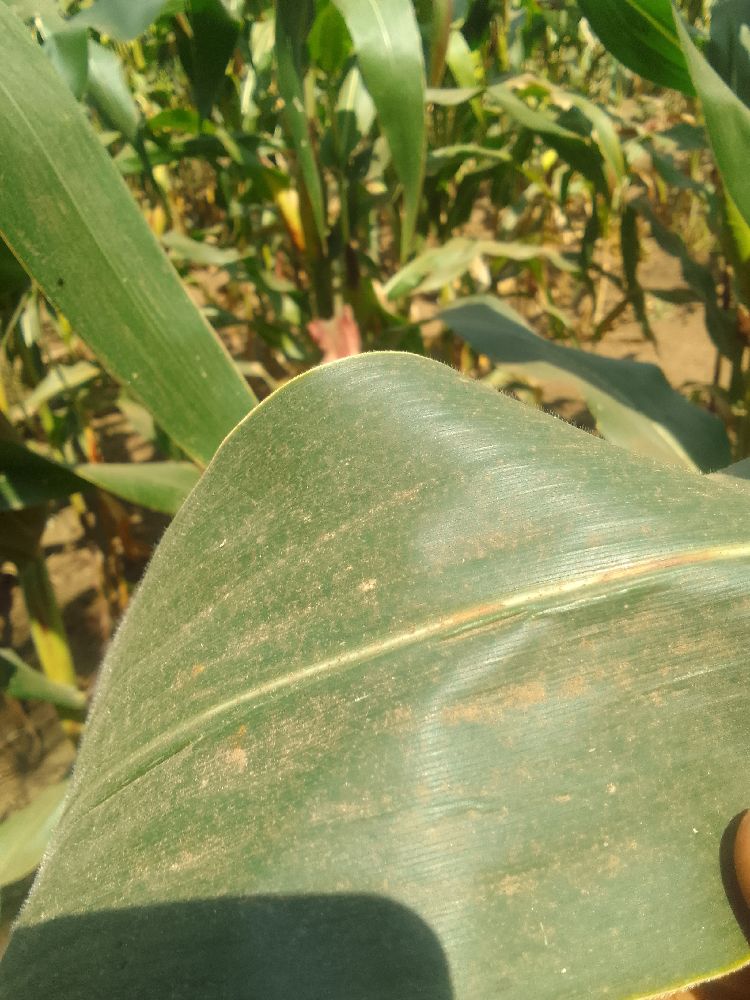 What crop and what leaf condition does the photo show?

maize, healthy
